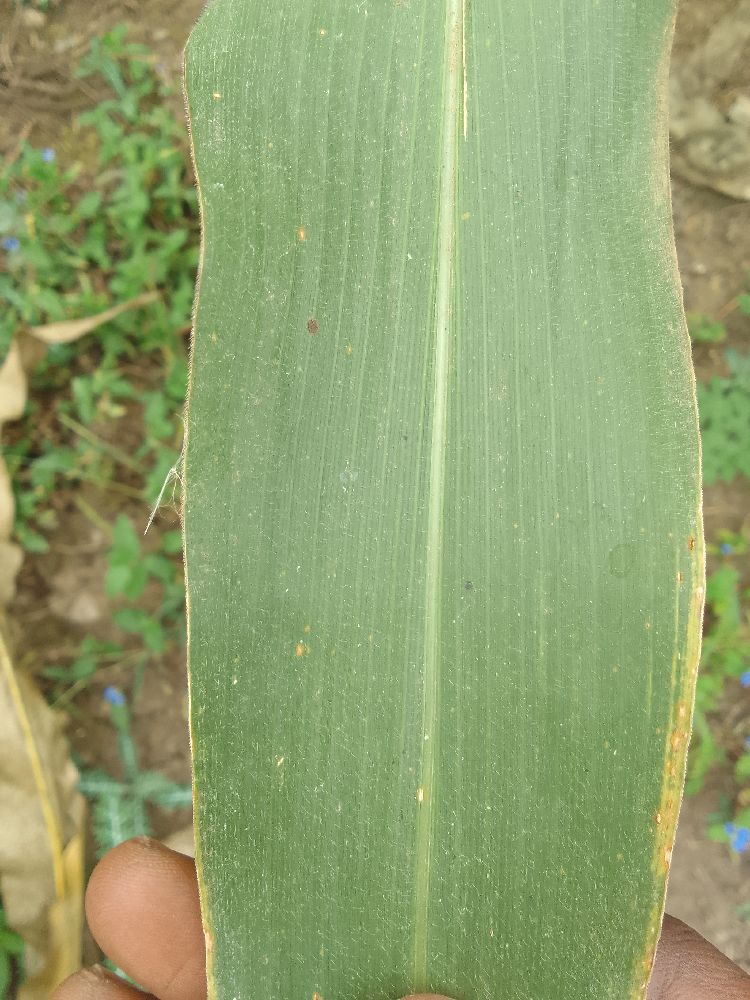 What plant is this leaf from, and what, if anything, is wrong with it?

maize, healthy
